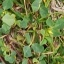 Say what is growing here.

unstructured weed
